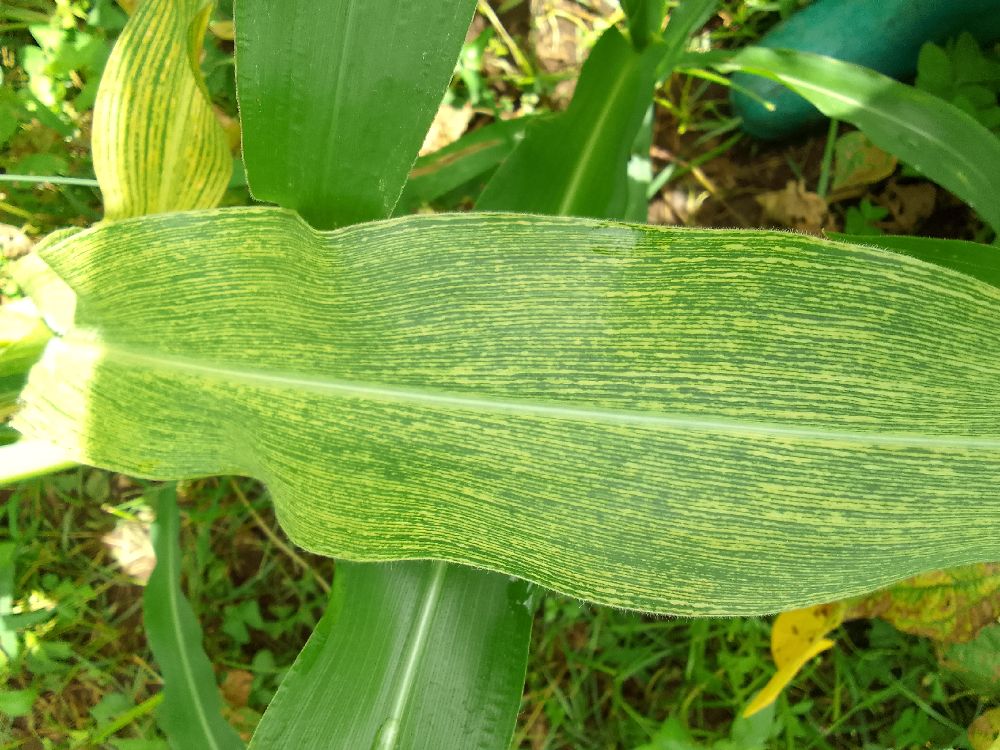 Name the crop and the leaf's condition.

maize, maize streak virus
